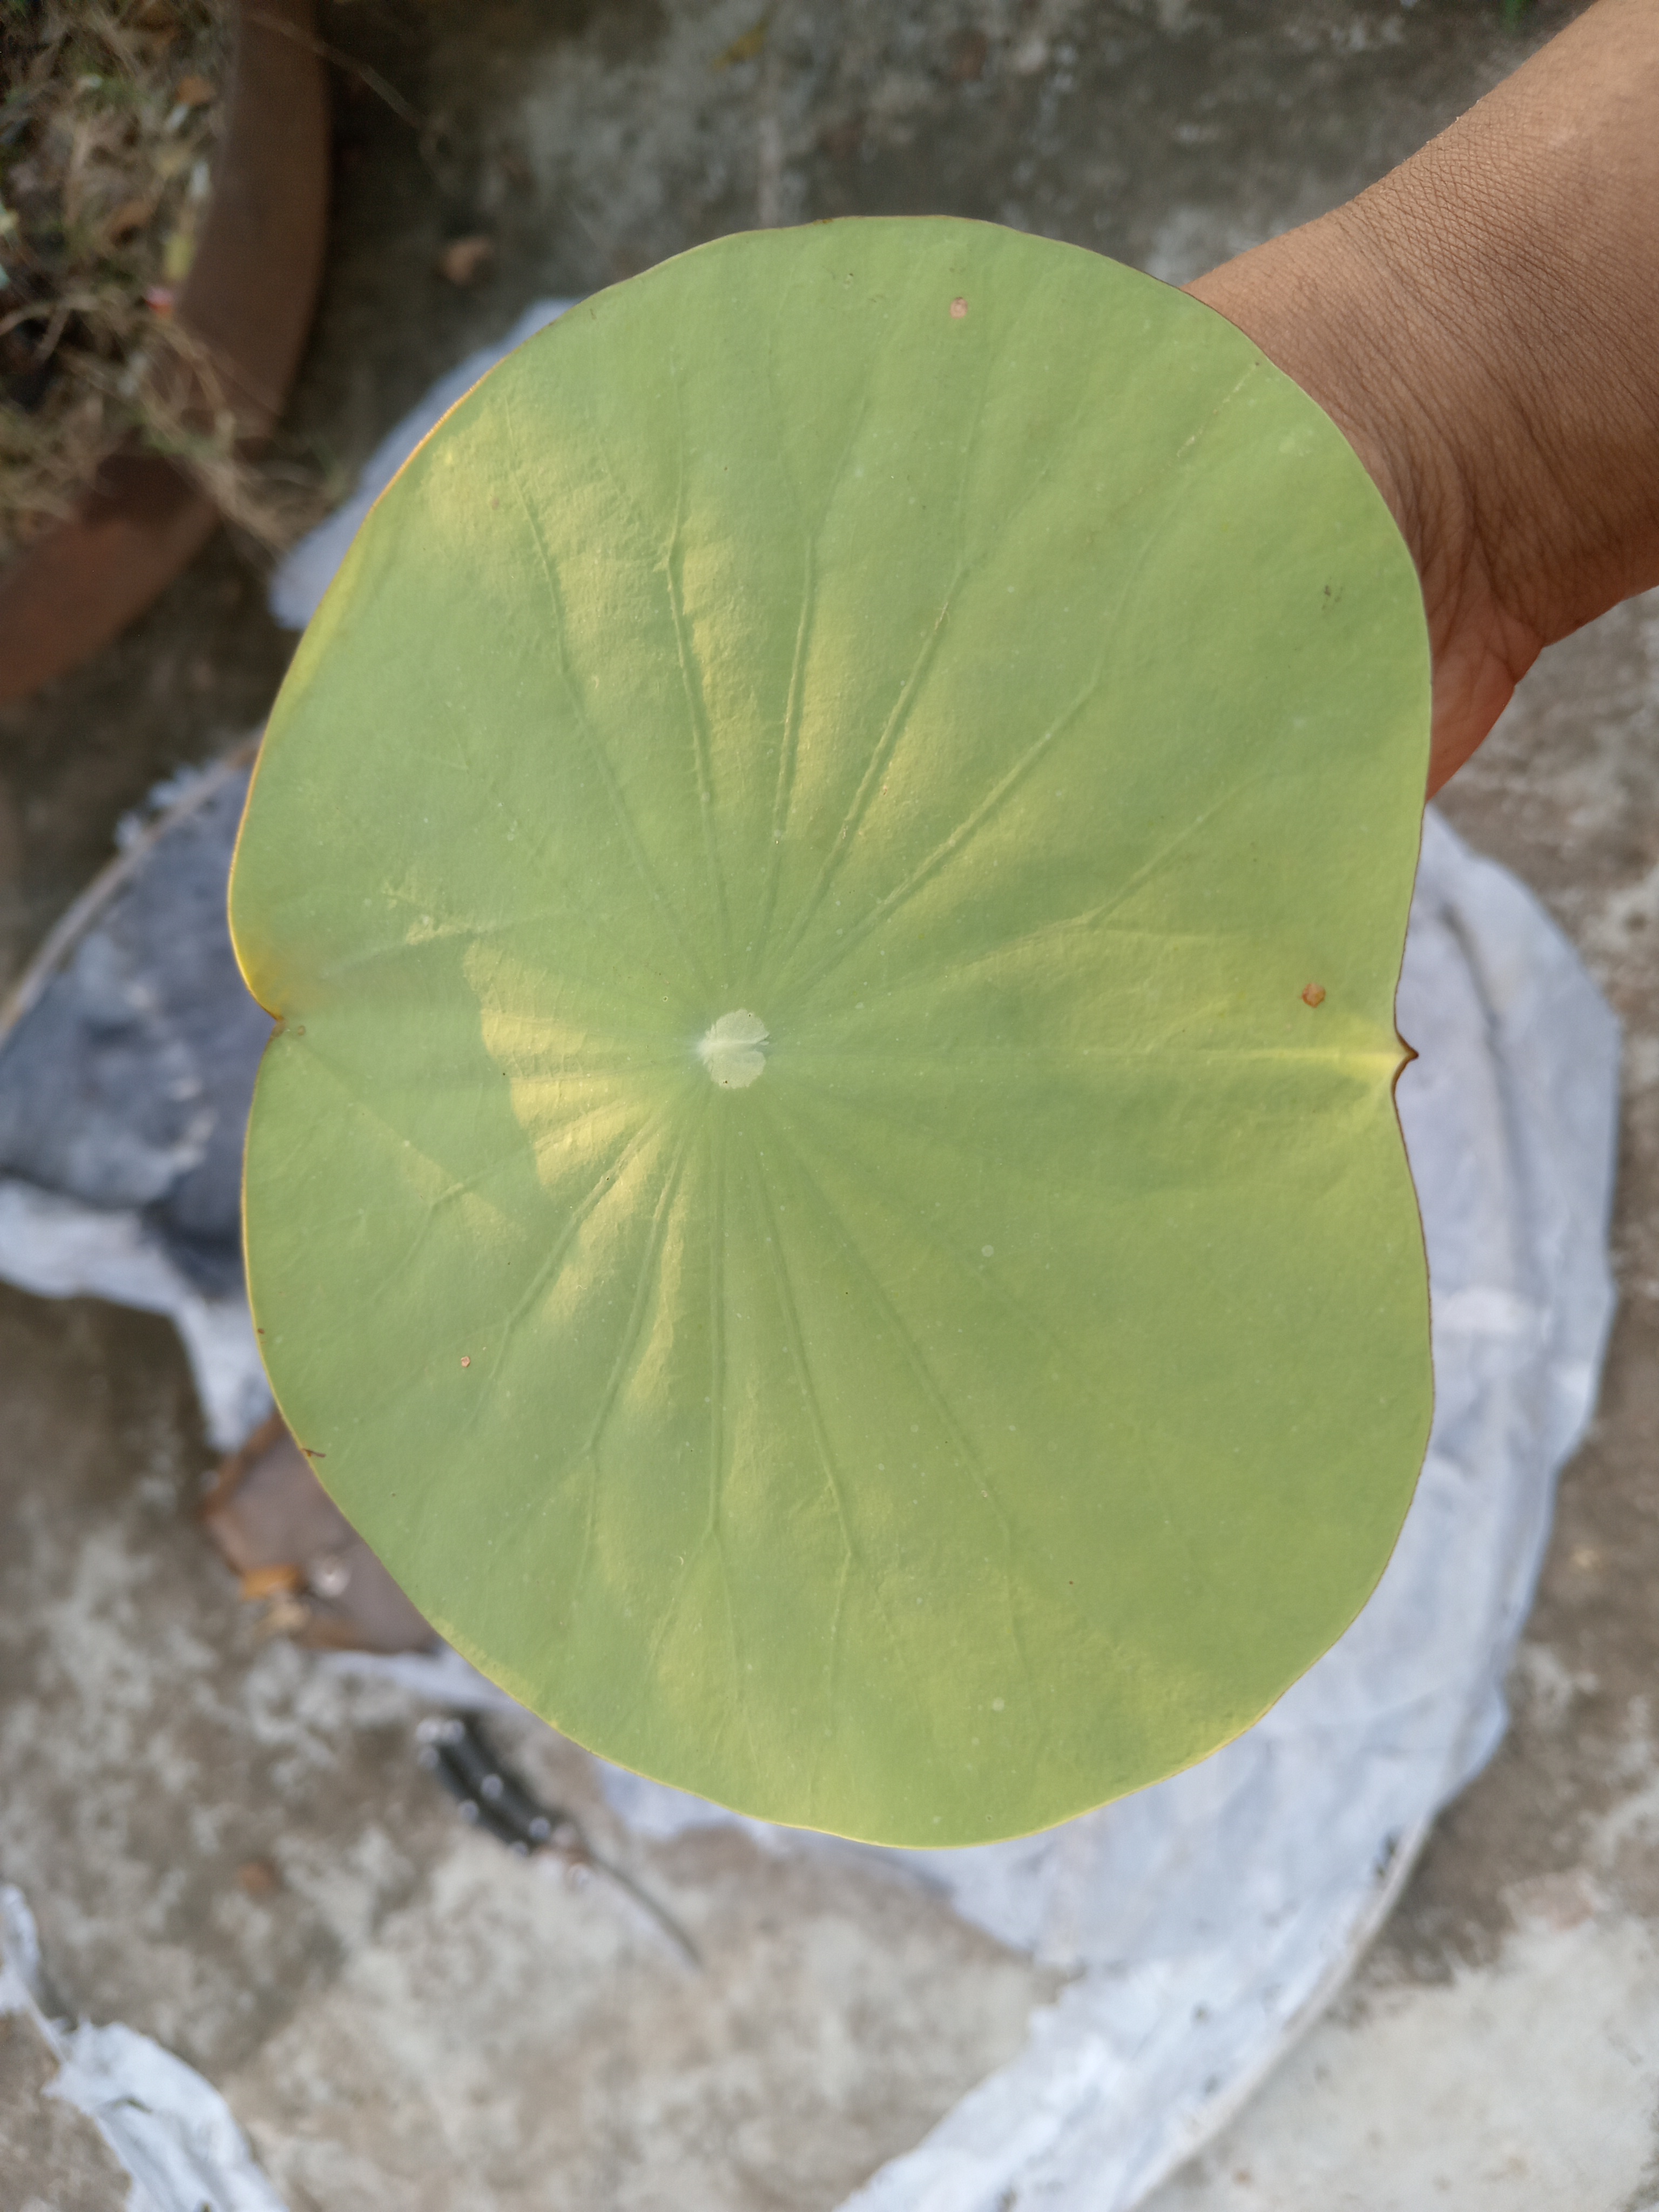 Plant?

lotus
